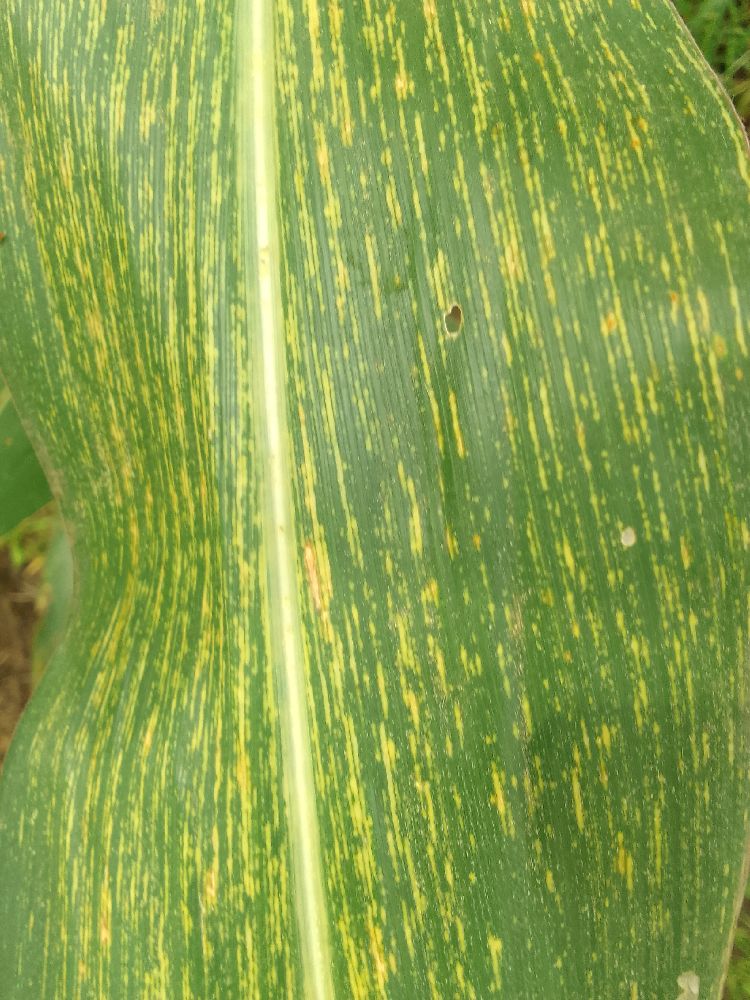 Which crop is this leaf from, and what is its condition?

maize, maize streak virus
